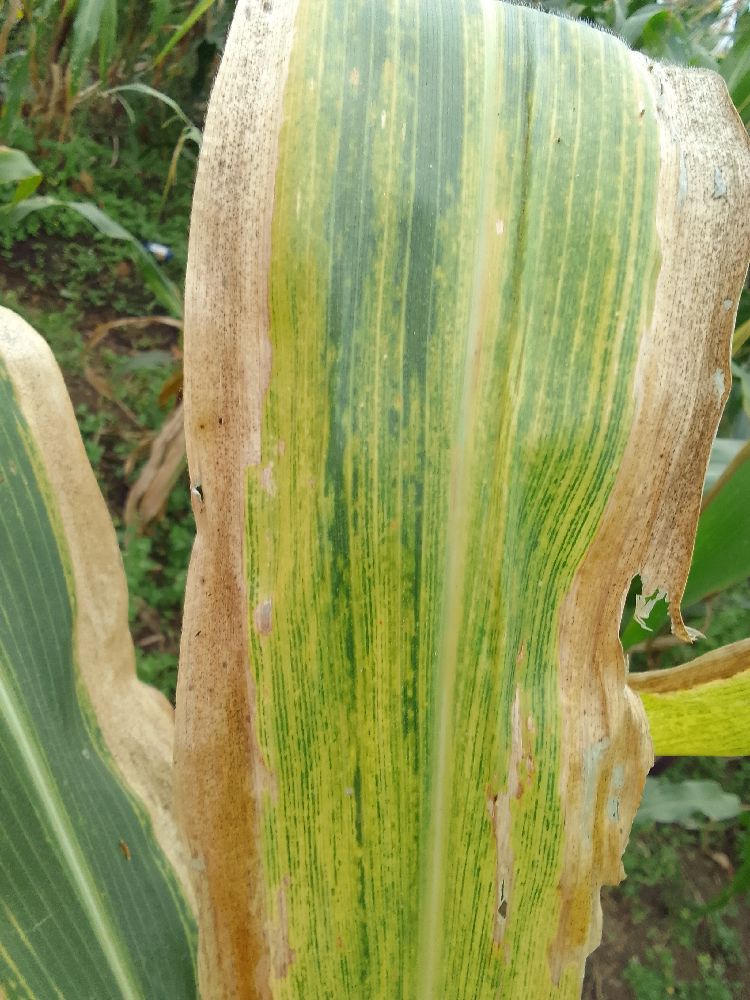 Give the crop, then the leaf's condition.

maize, maize lethal necrosis
